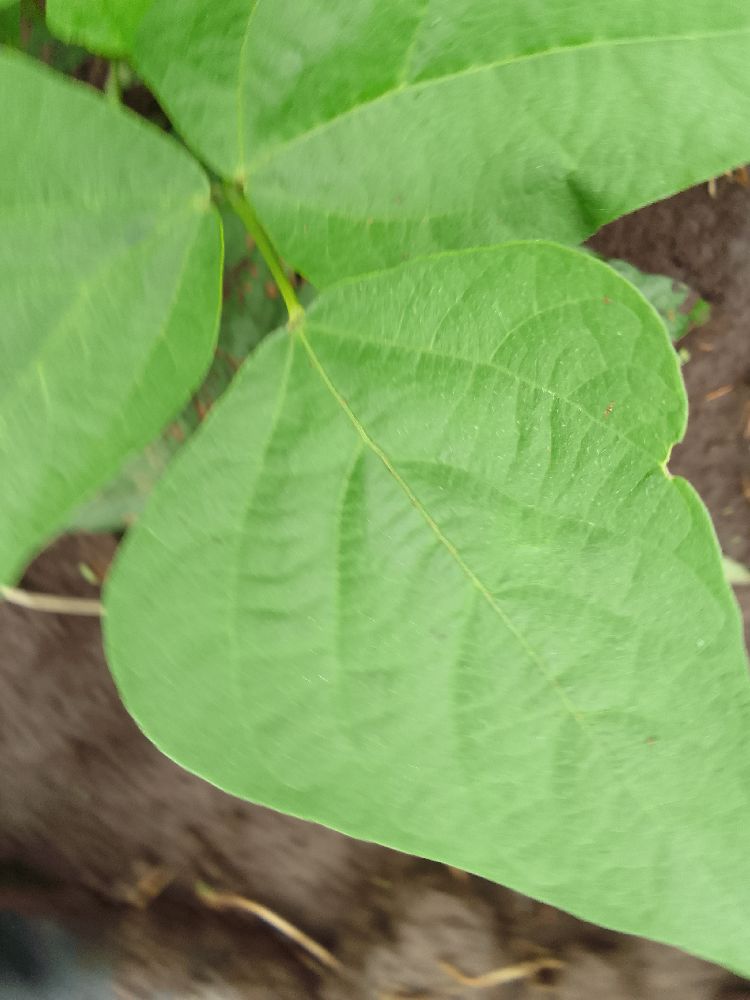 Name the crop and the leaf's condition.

common bean, healthy
